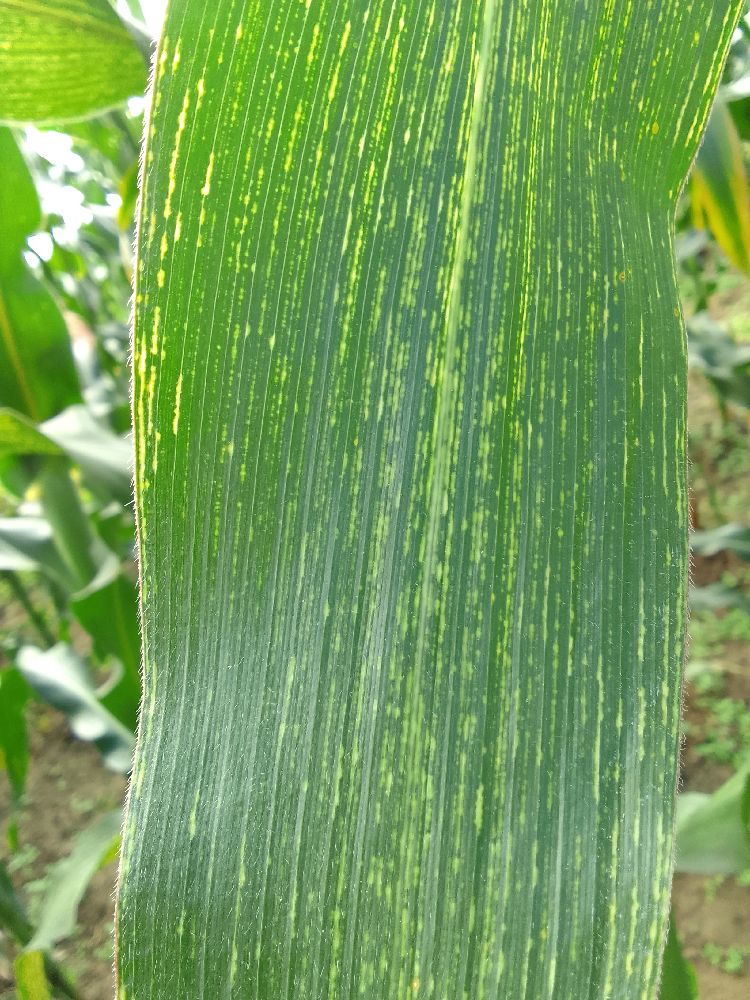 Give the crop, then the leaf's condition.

maize, maize streak virus
